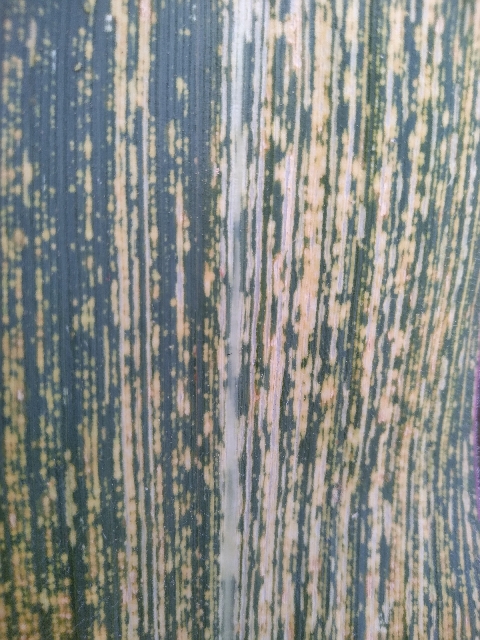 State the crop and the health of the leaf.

maize, maize streak virus
